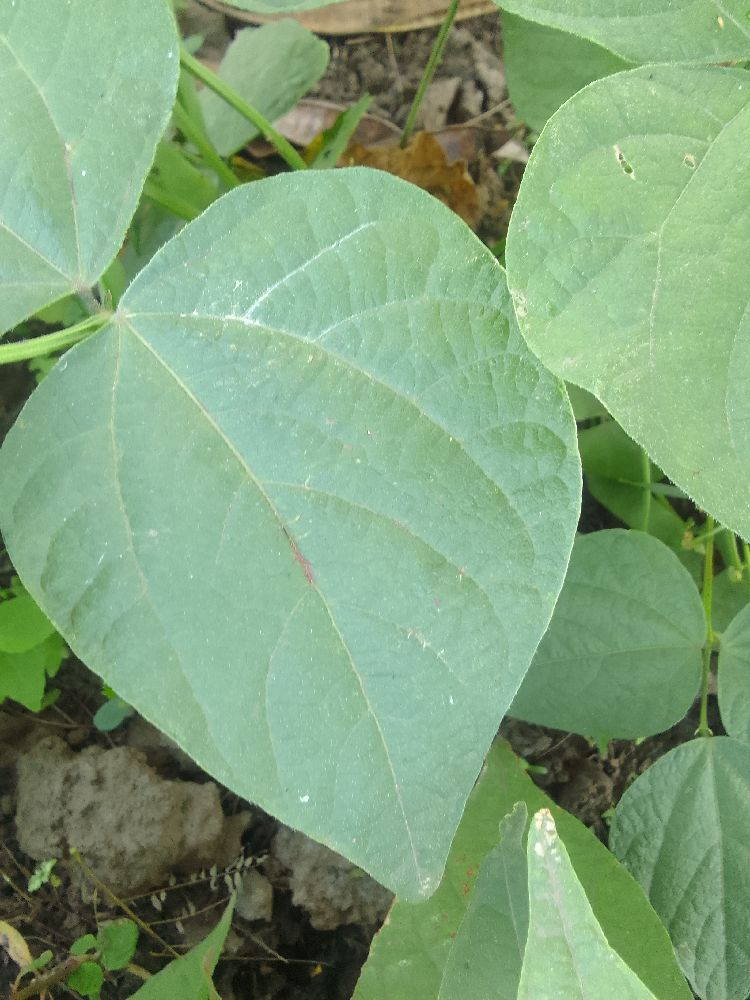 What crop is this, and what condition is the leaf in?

common bean, healthy
